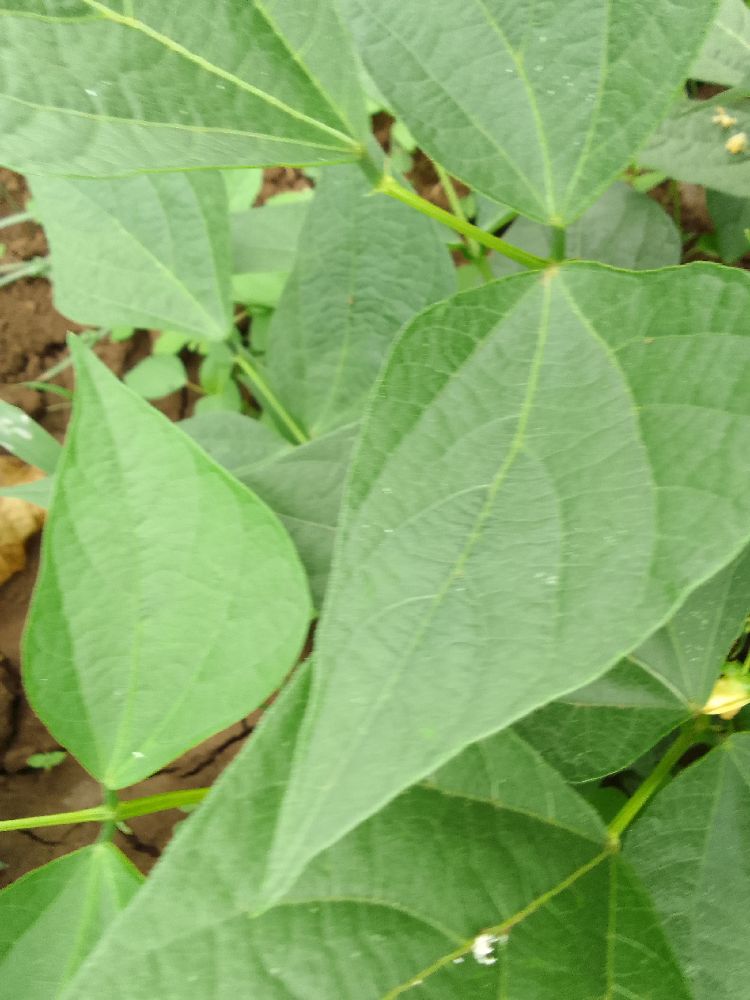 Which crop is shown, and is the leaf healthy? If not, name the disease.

common bean, healthy
